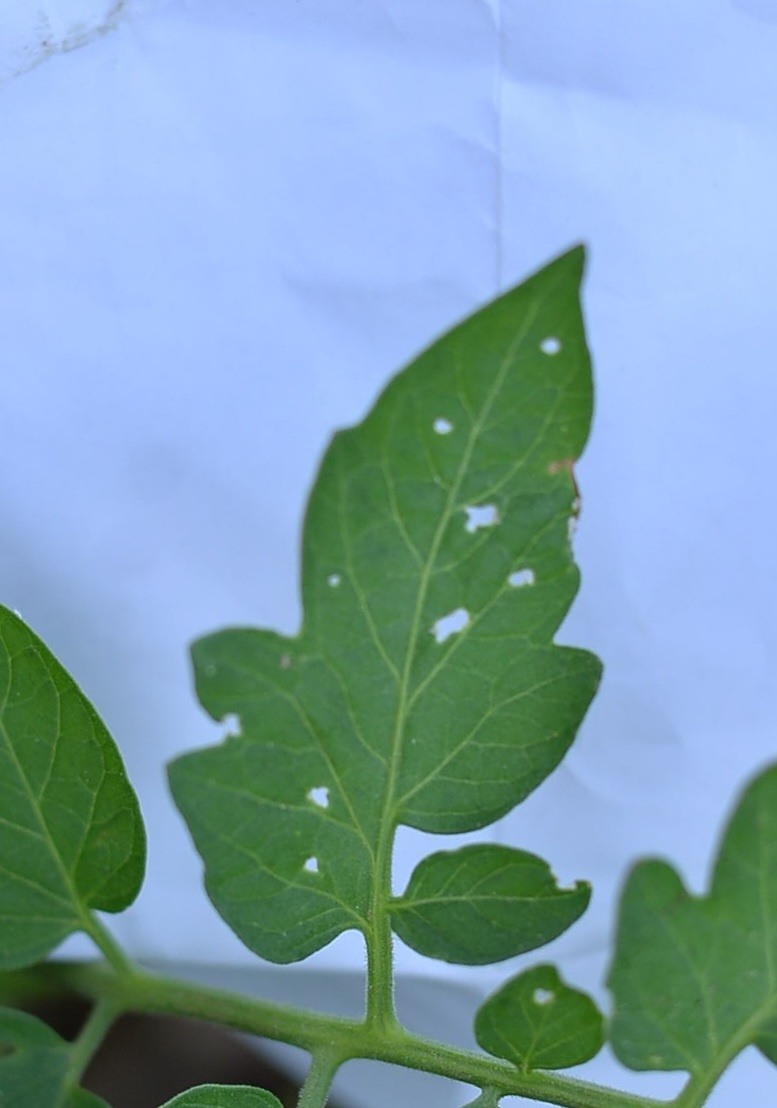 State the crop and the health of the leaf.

tomato, infected
